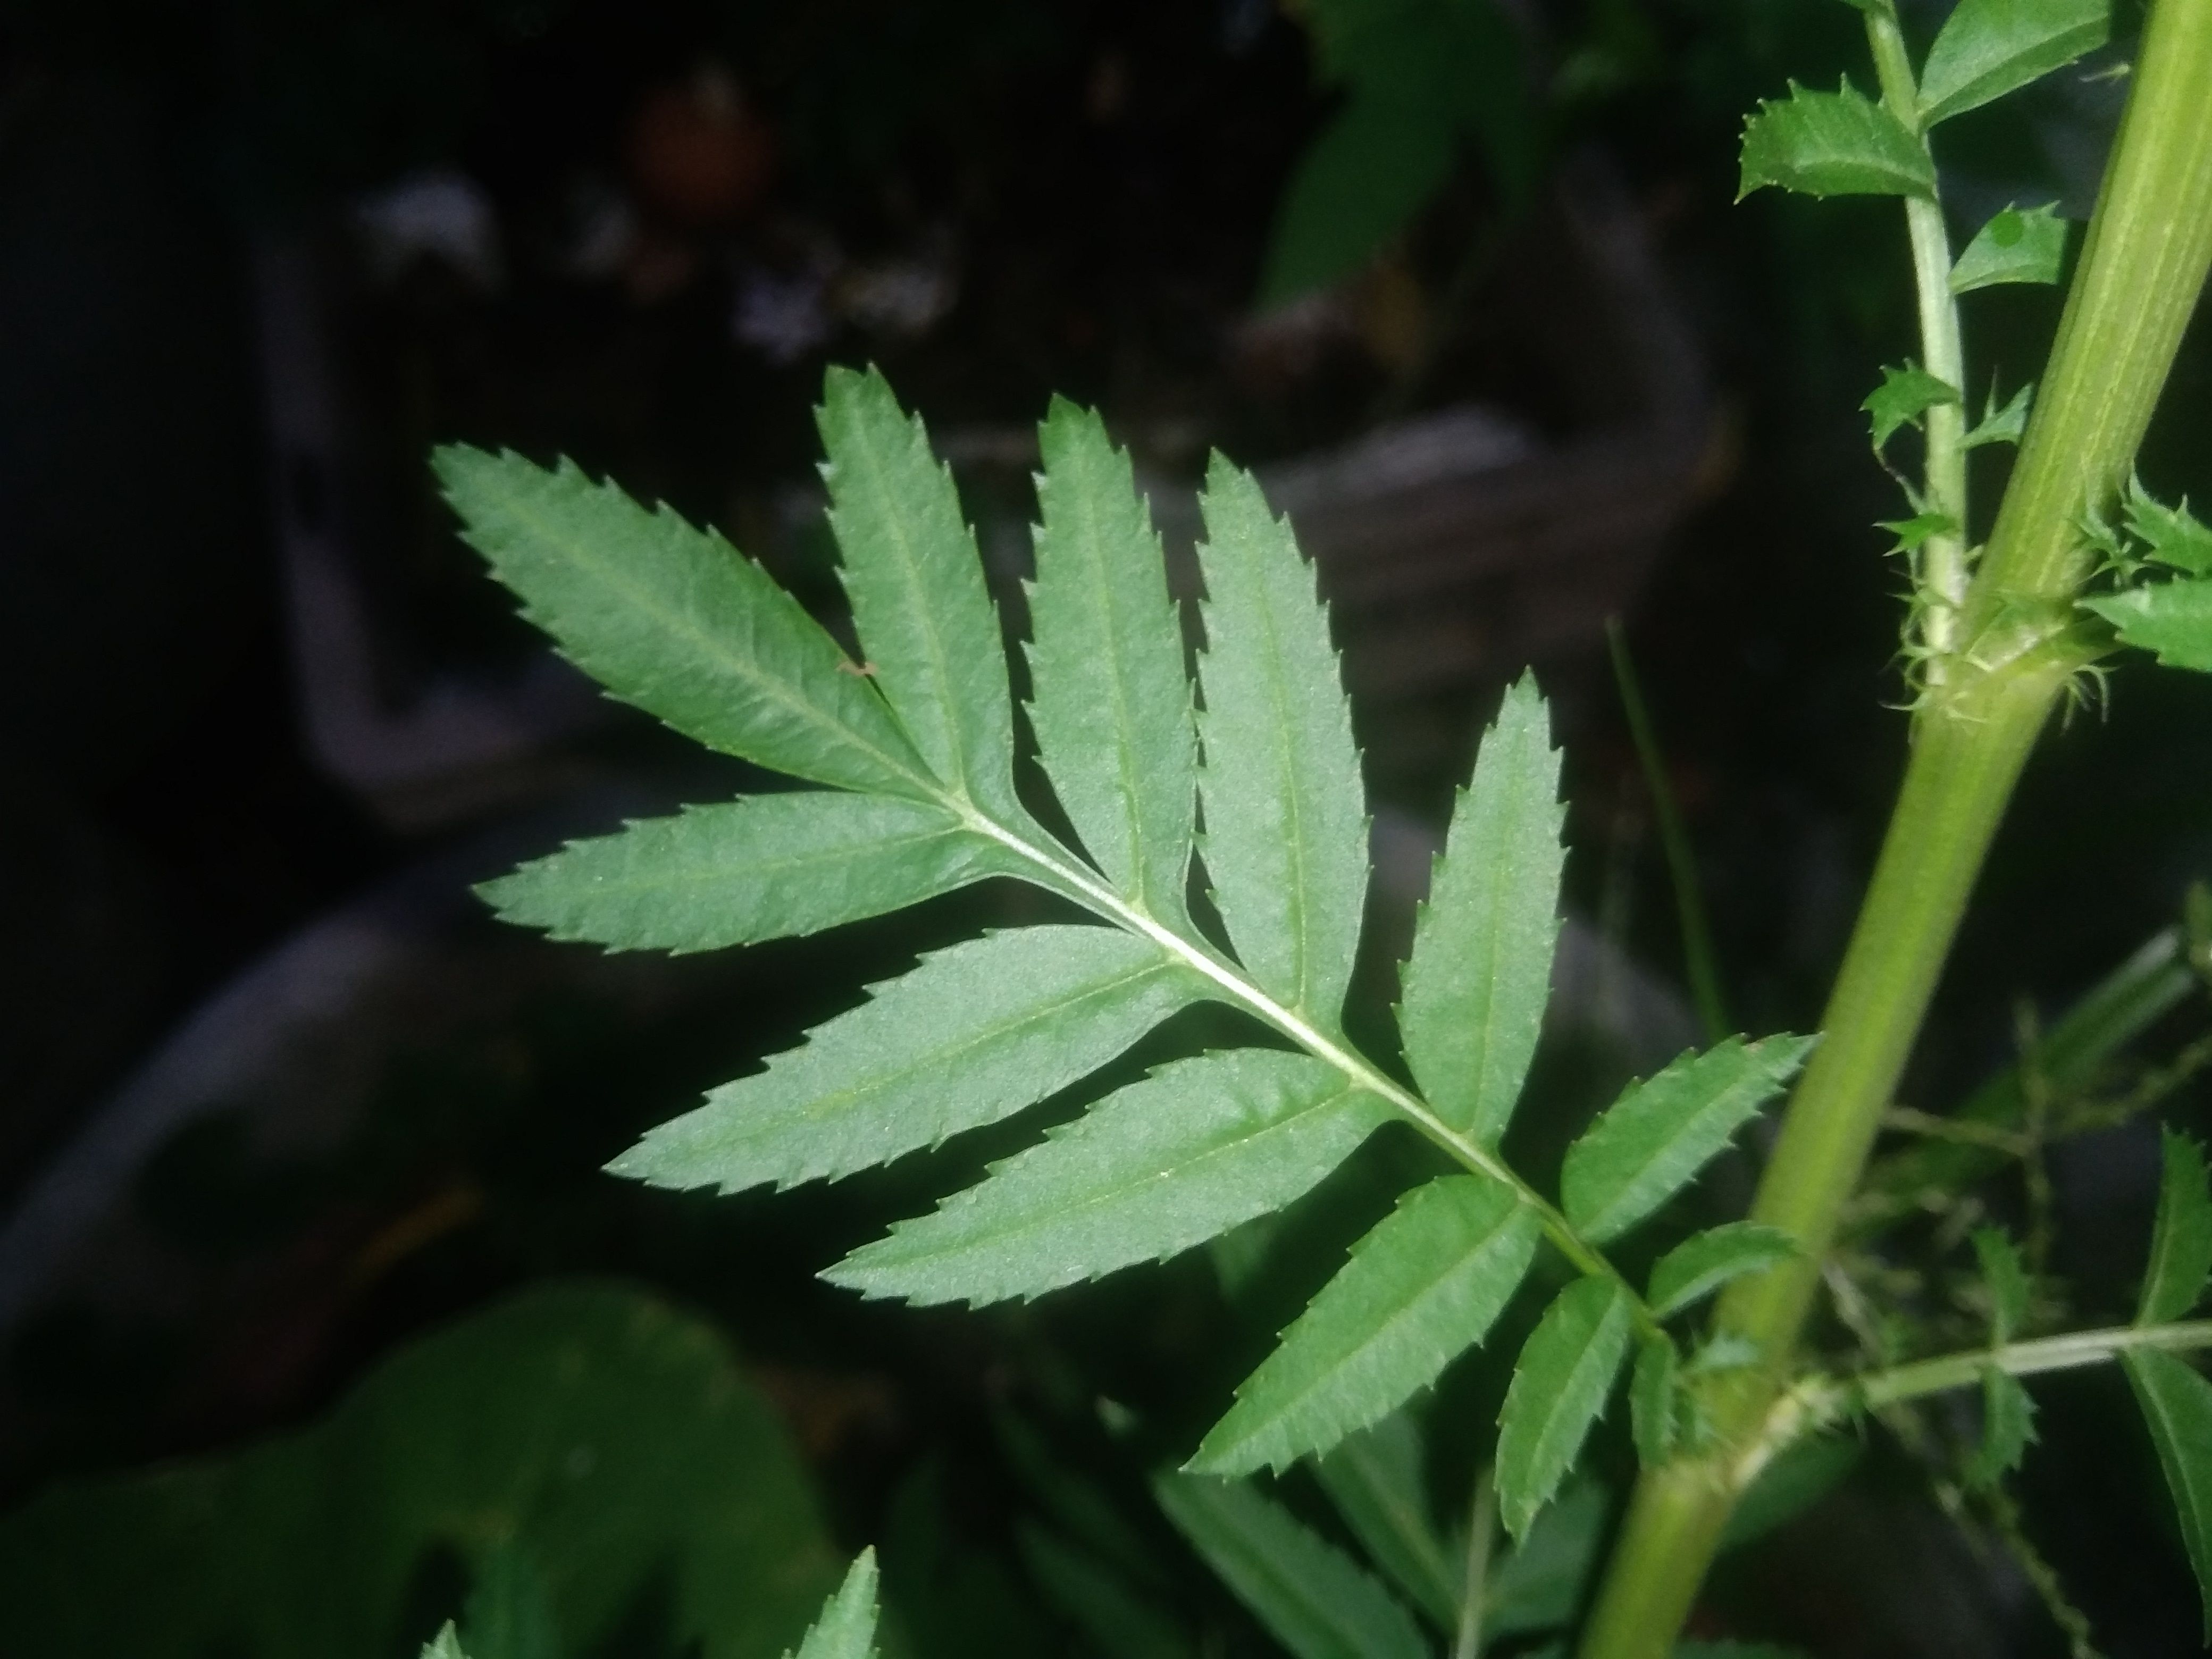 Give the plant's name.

marigold
